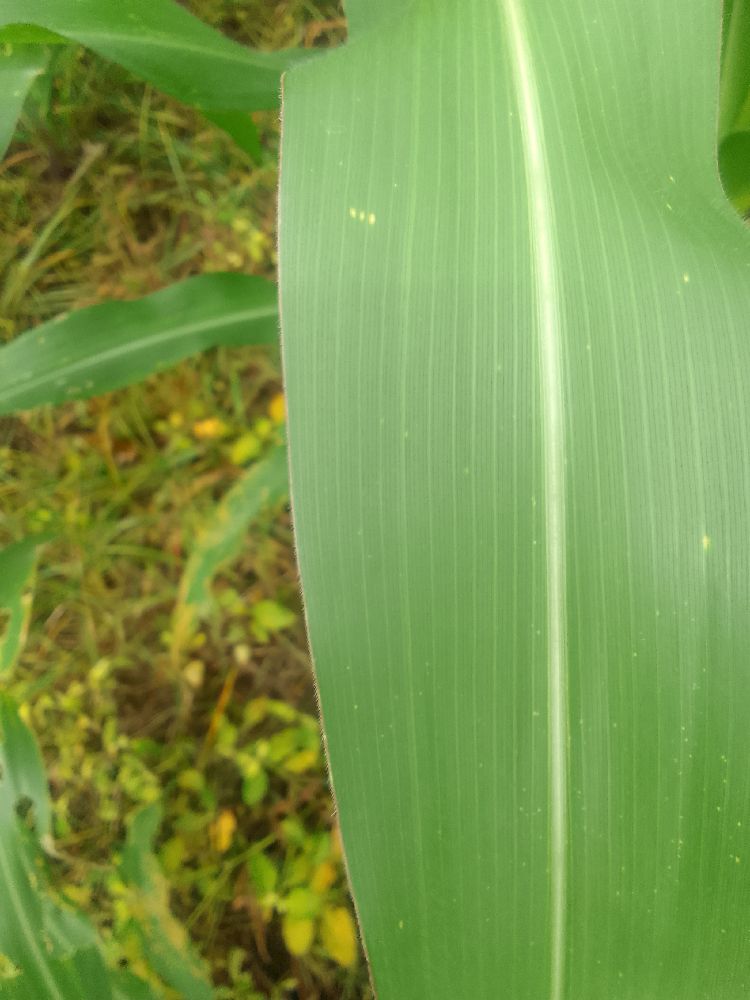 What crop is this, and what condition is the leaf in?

maize, healthy
